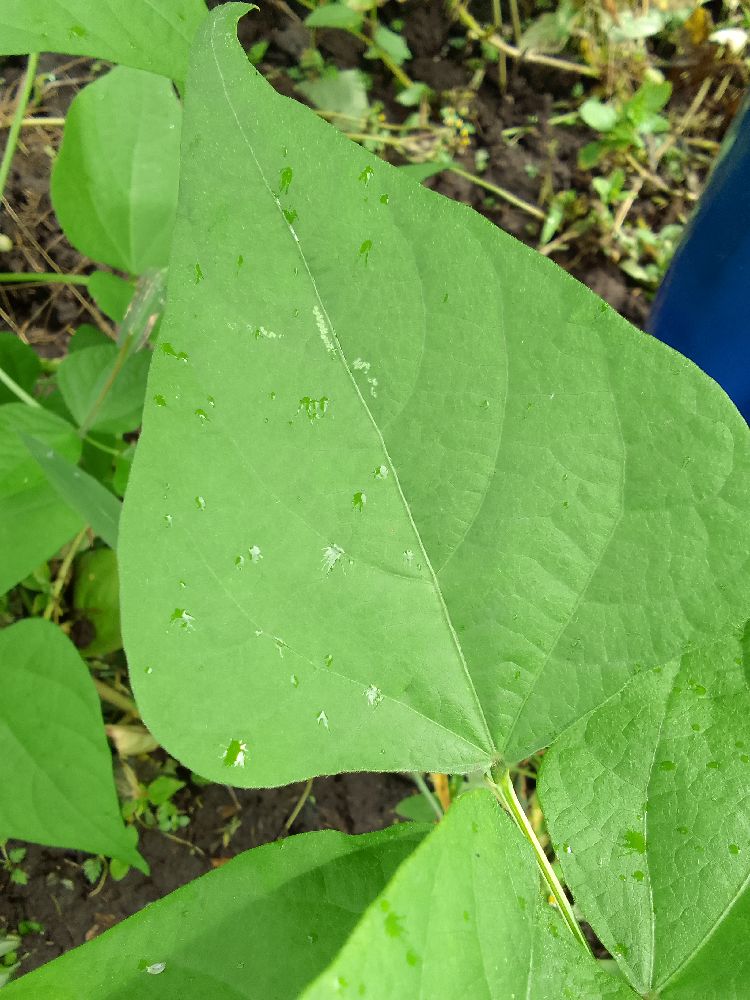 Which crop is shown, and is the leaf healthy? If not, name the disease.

common bean, healthy
